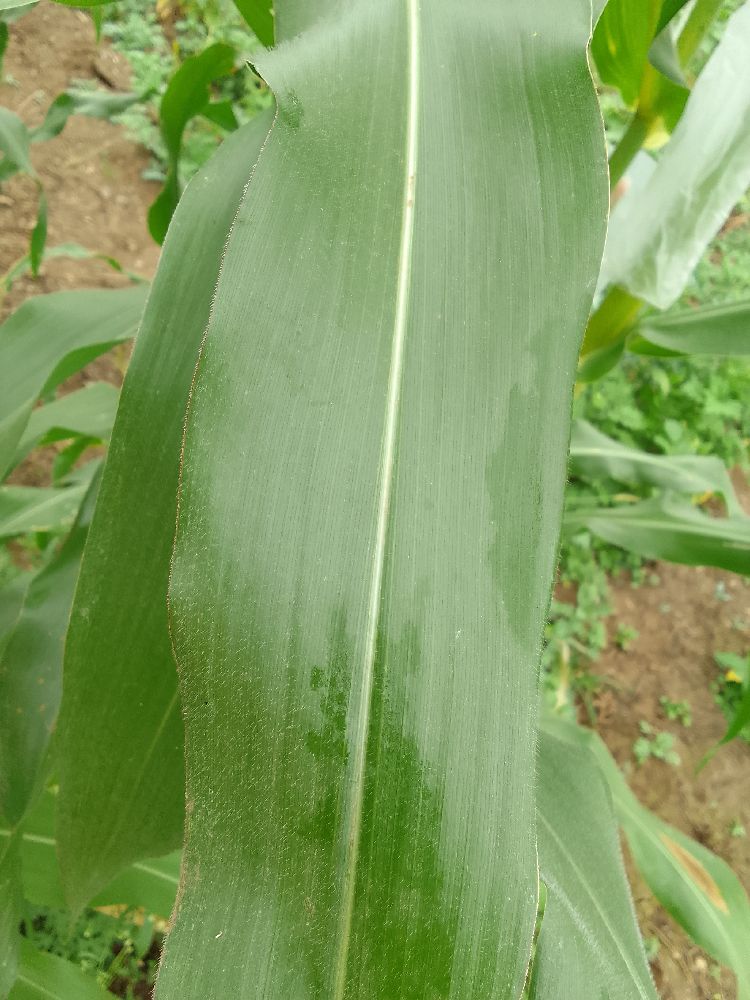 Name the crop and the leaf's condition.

maize, healthy
